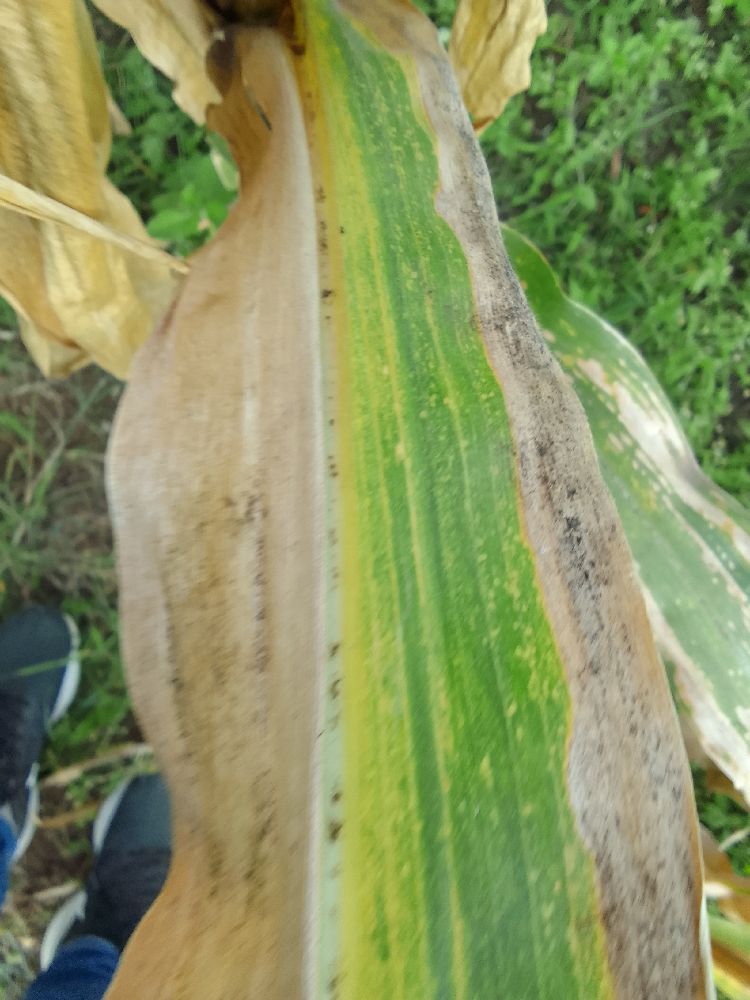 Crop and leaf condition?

maize, maize lethal necrosis
